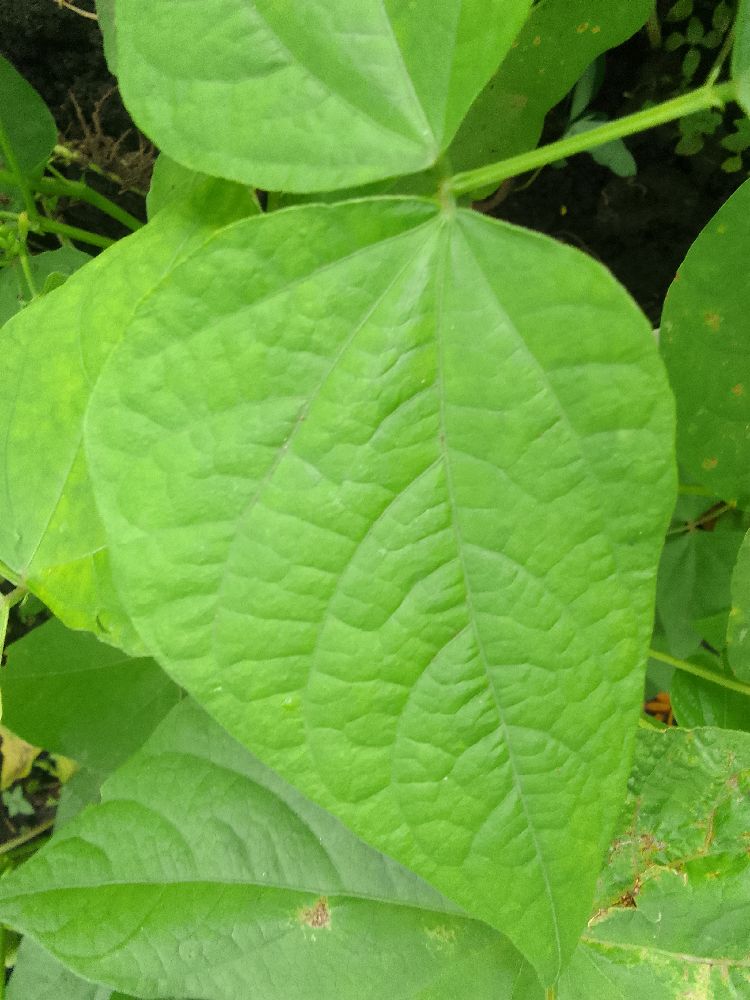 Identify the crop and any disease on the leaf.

common bean, healthy
